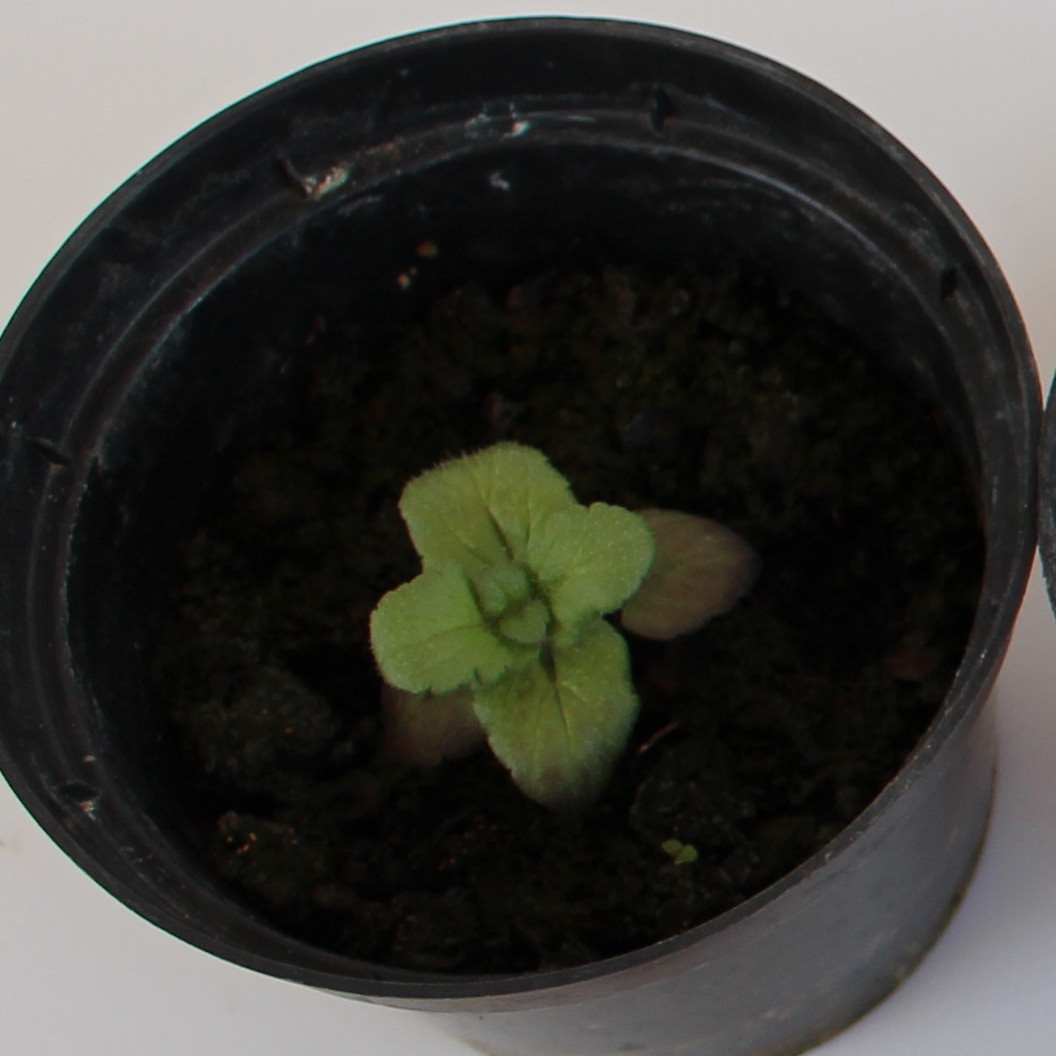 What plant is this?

Veronica persica
